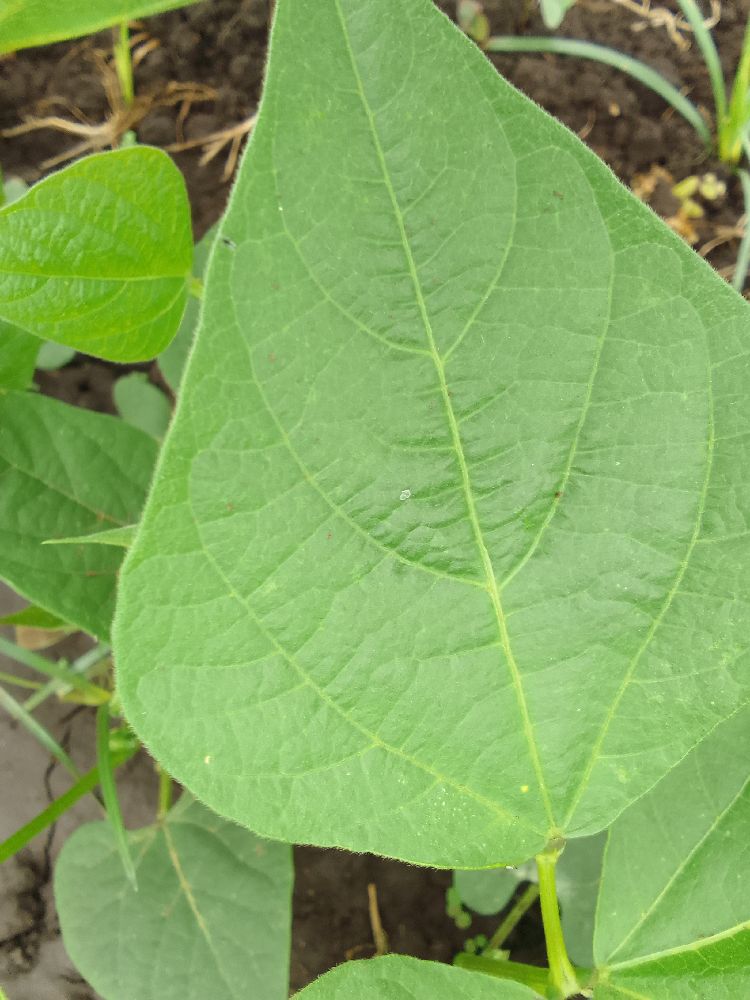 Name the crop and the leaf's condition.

common bean, healthy
